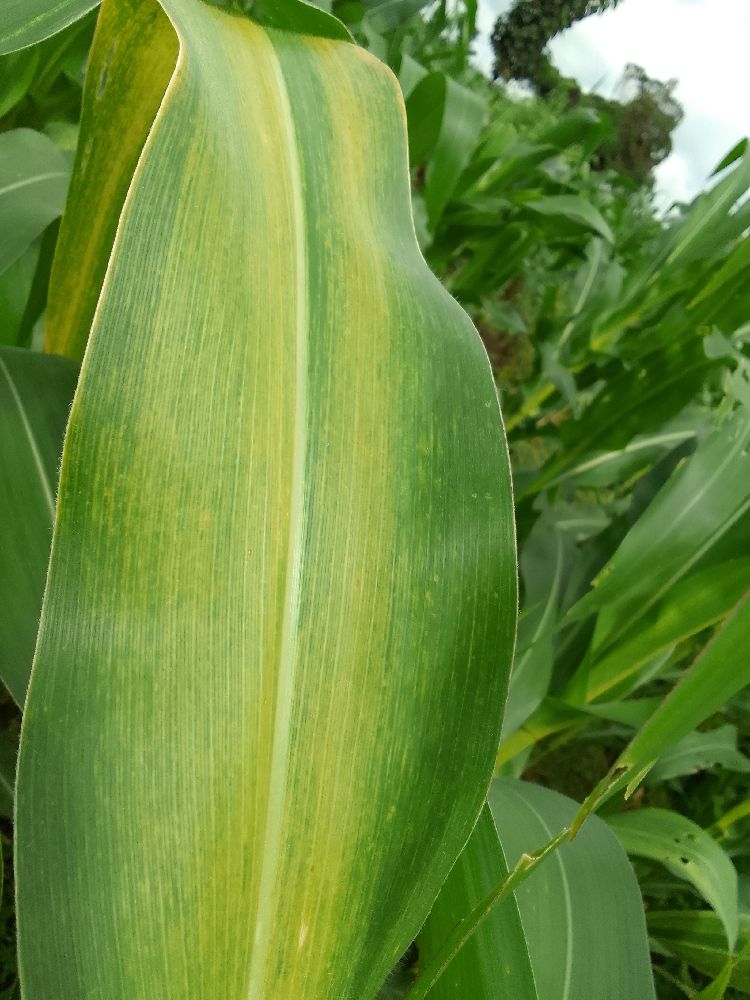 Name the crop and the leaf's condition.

maize, maize lethal necrosis
